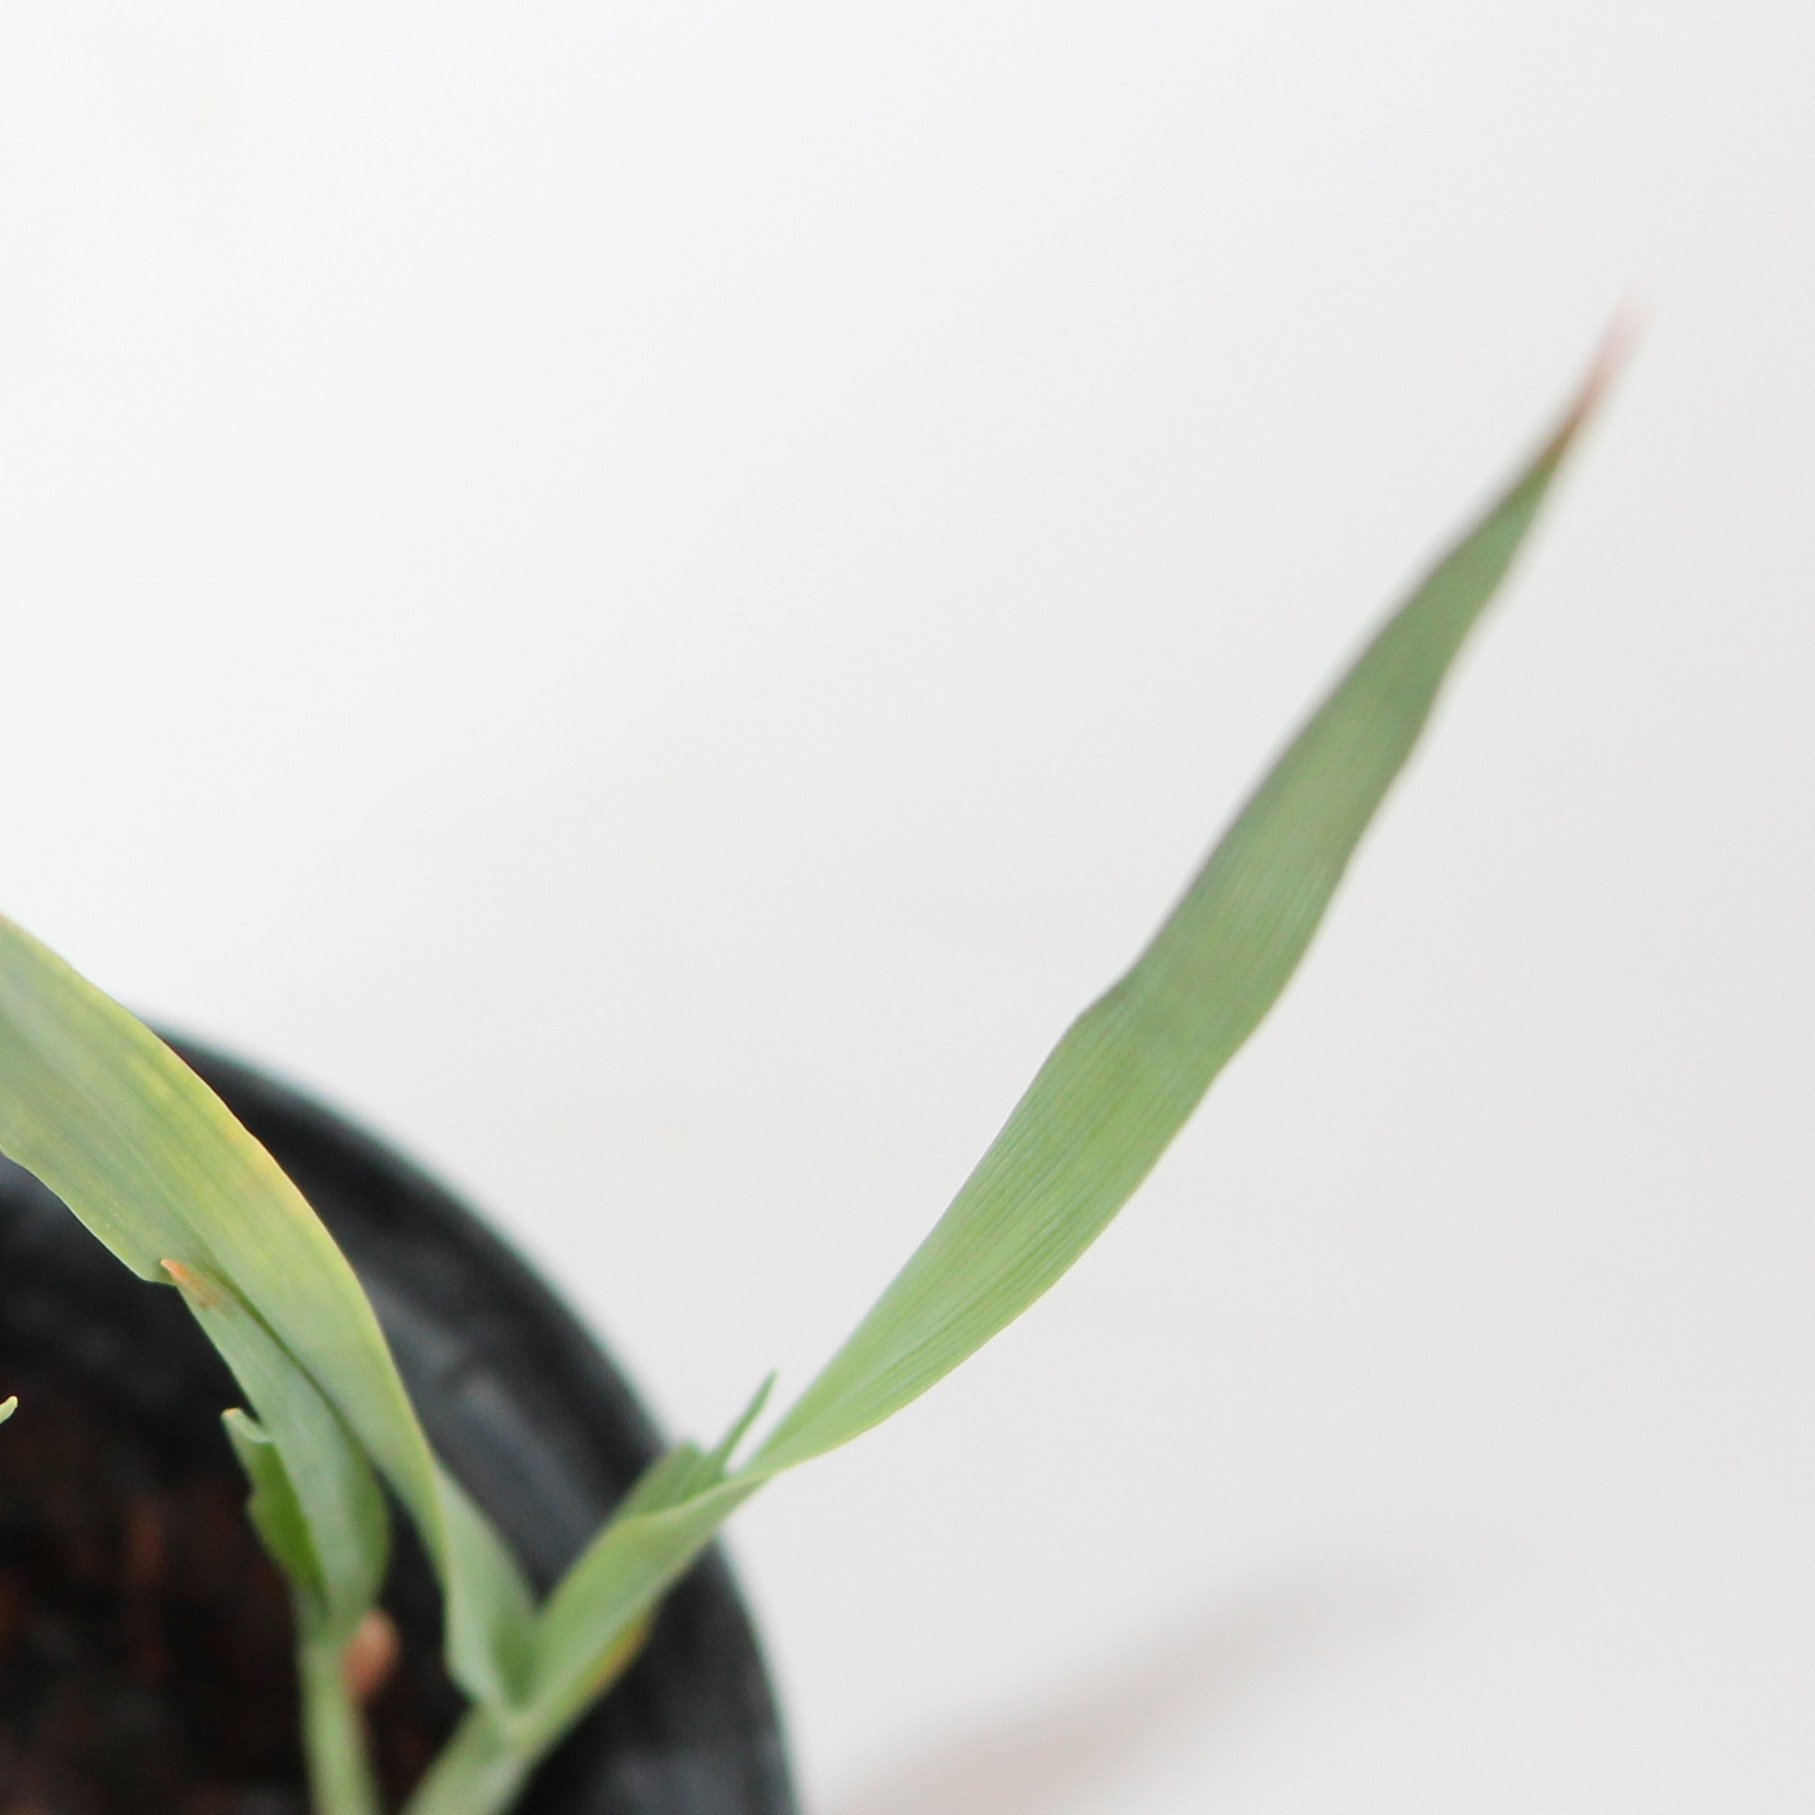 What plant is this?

Avena sterilis
